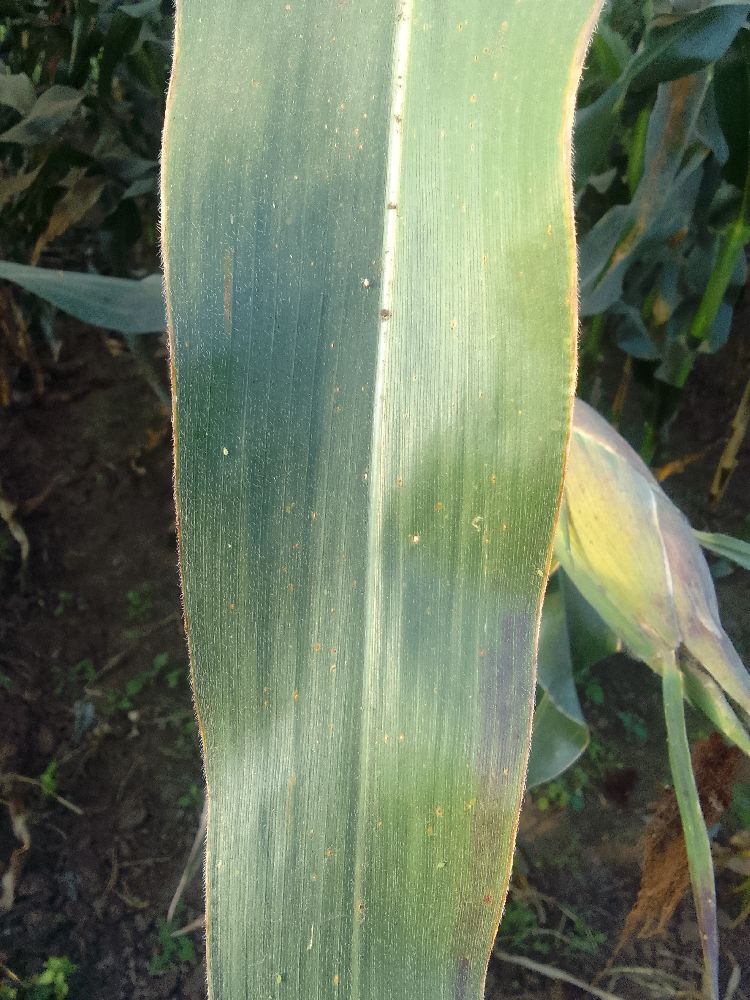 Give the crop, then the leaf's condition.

maize, healthy
